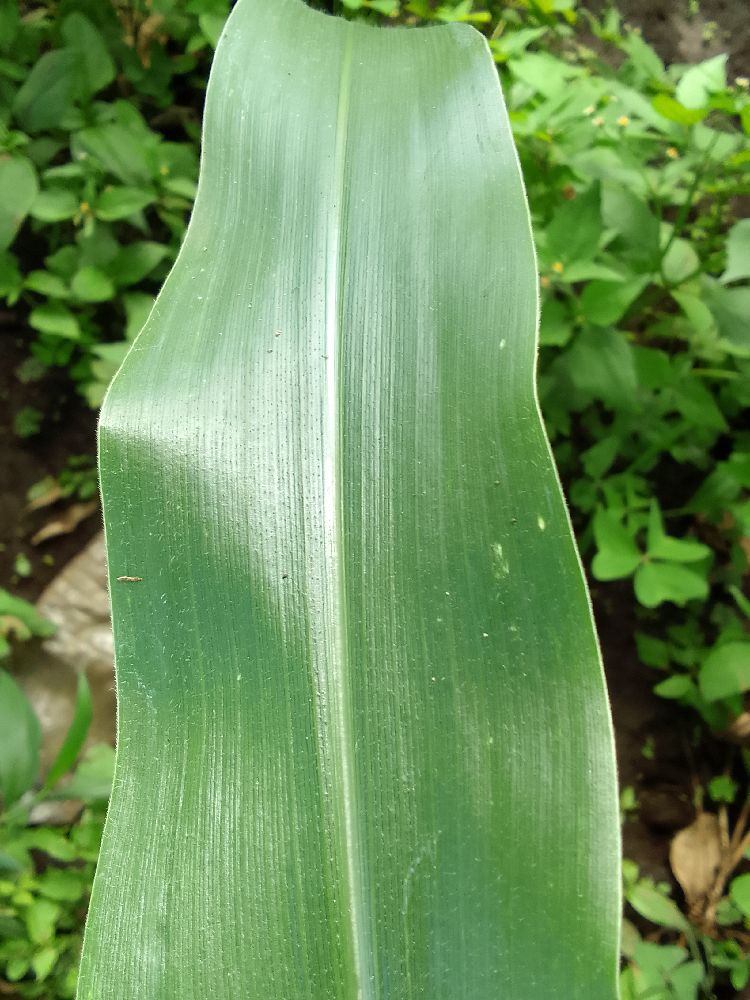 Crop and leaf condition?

maize, healthy
